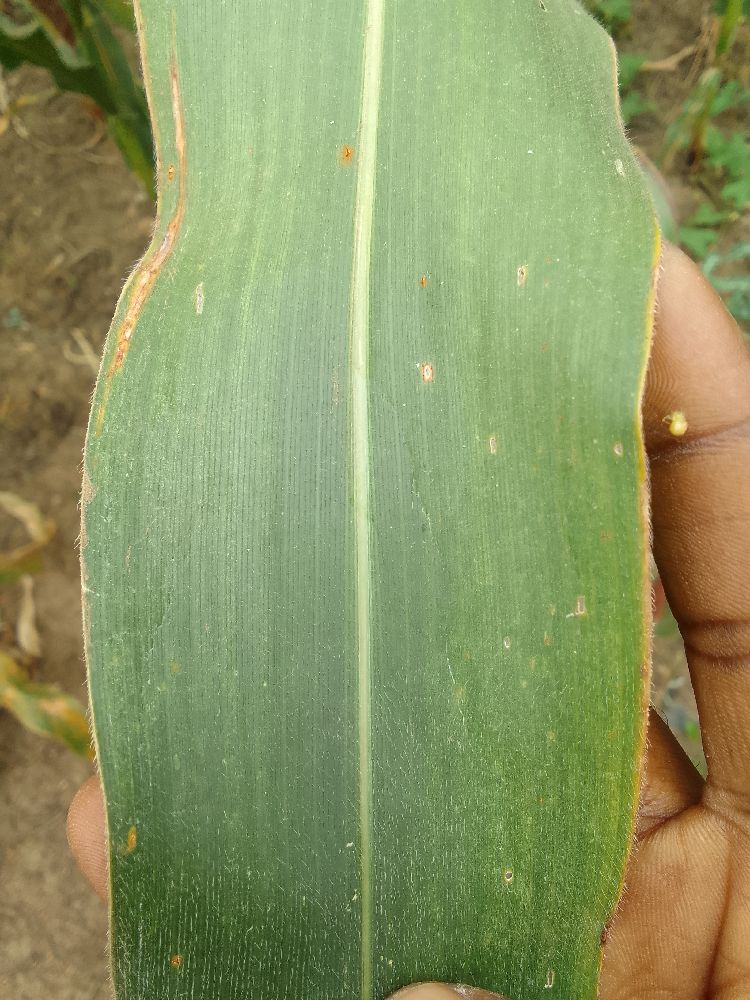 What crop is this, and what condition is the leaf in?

maize, healthy
